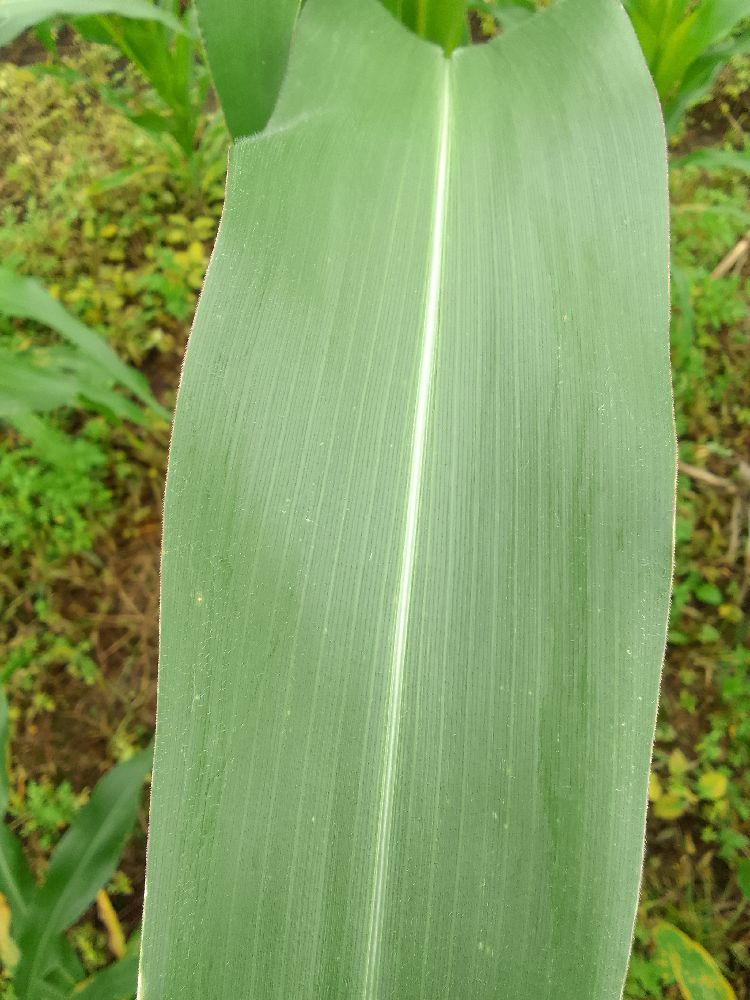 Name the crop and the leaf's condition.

maize, healthy
